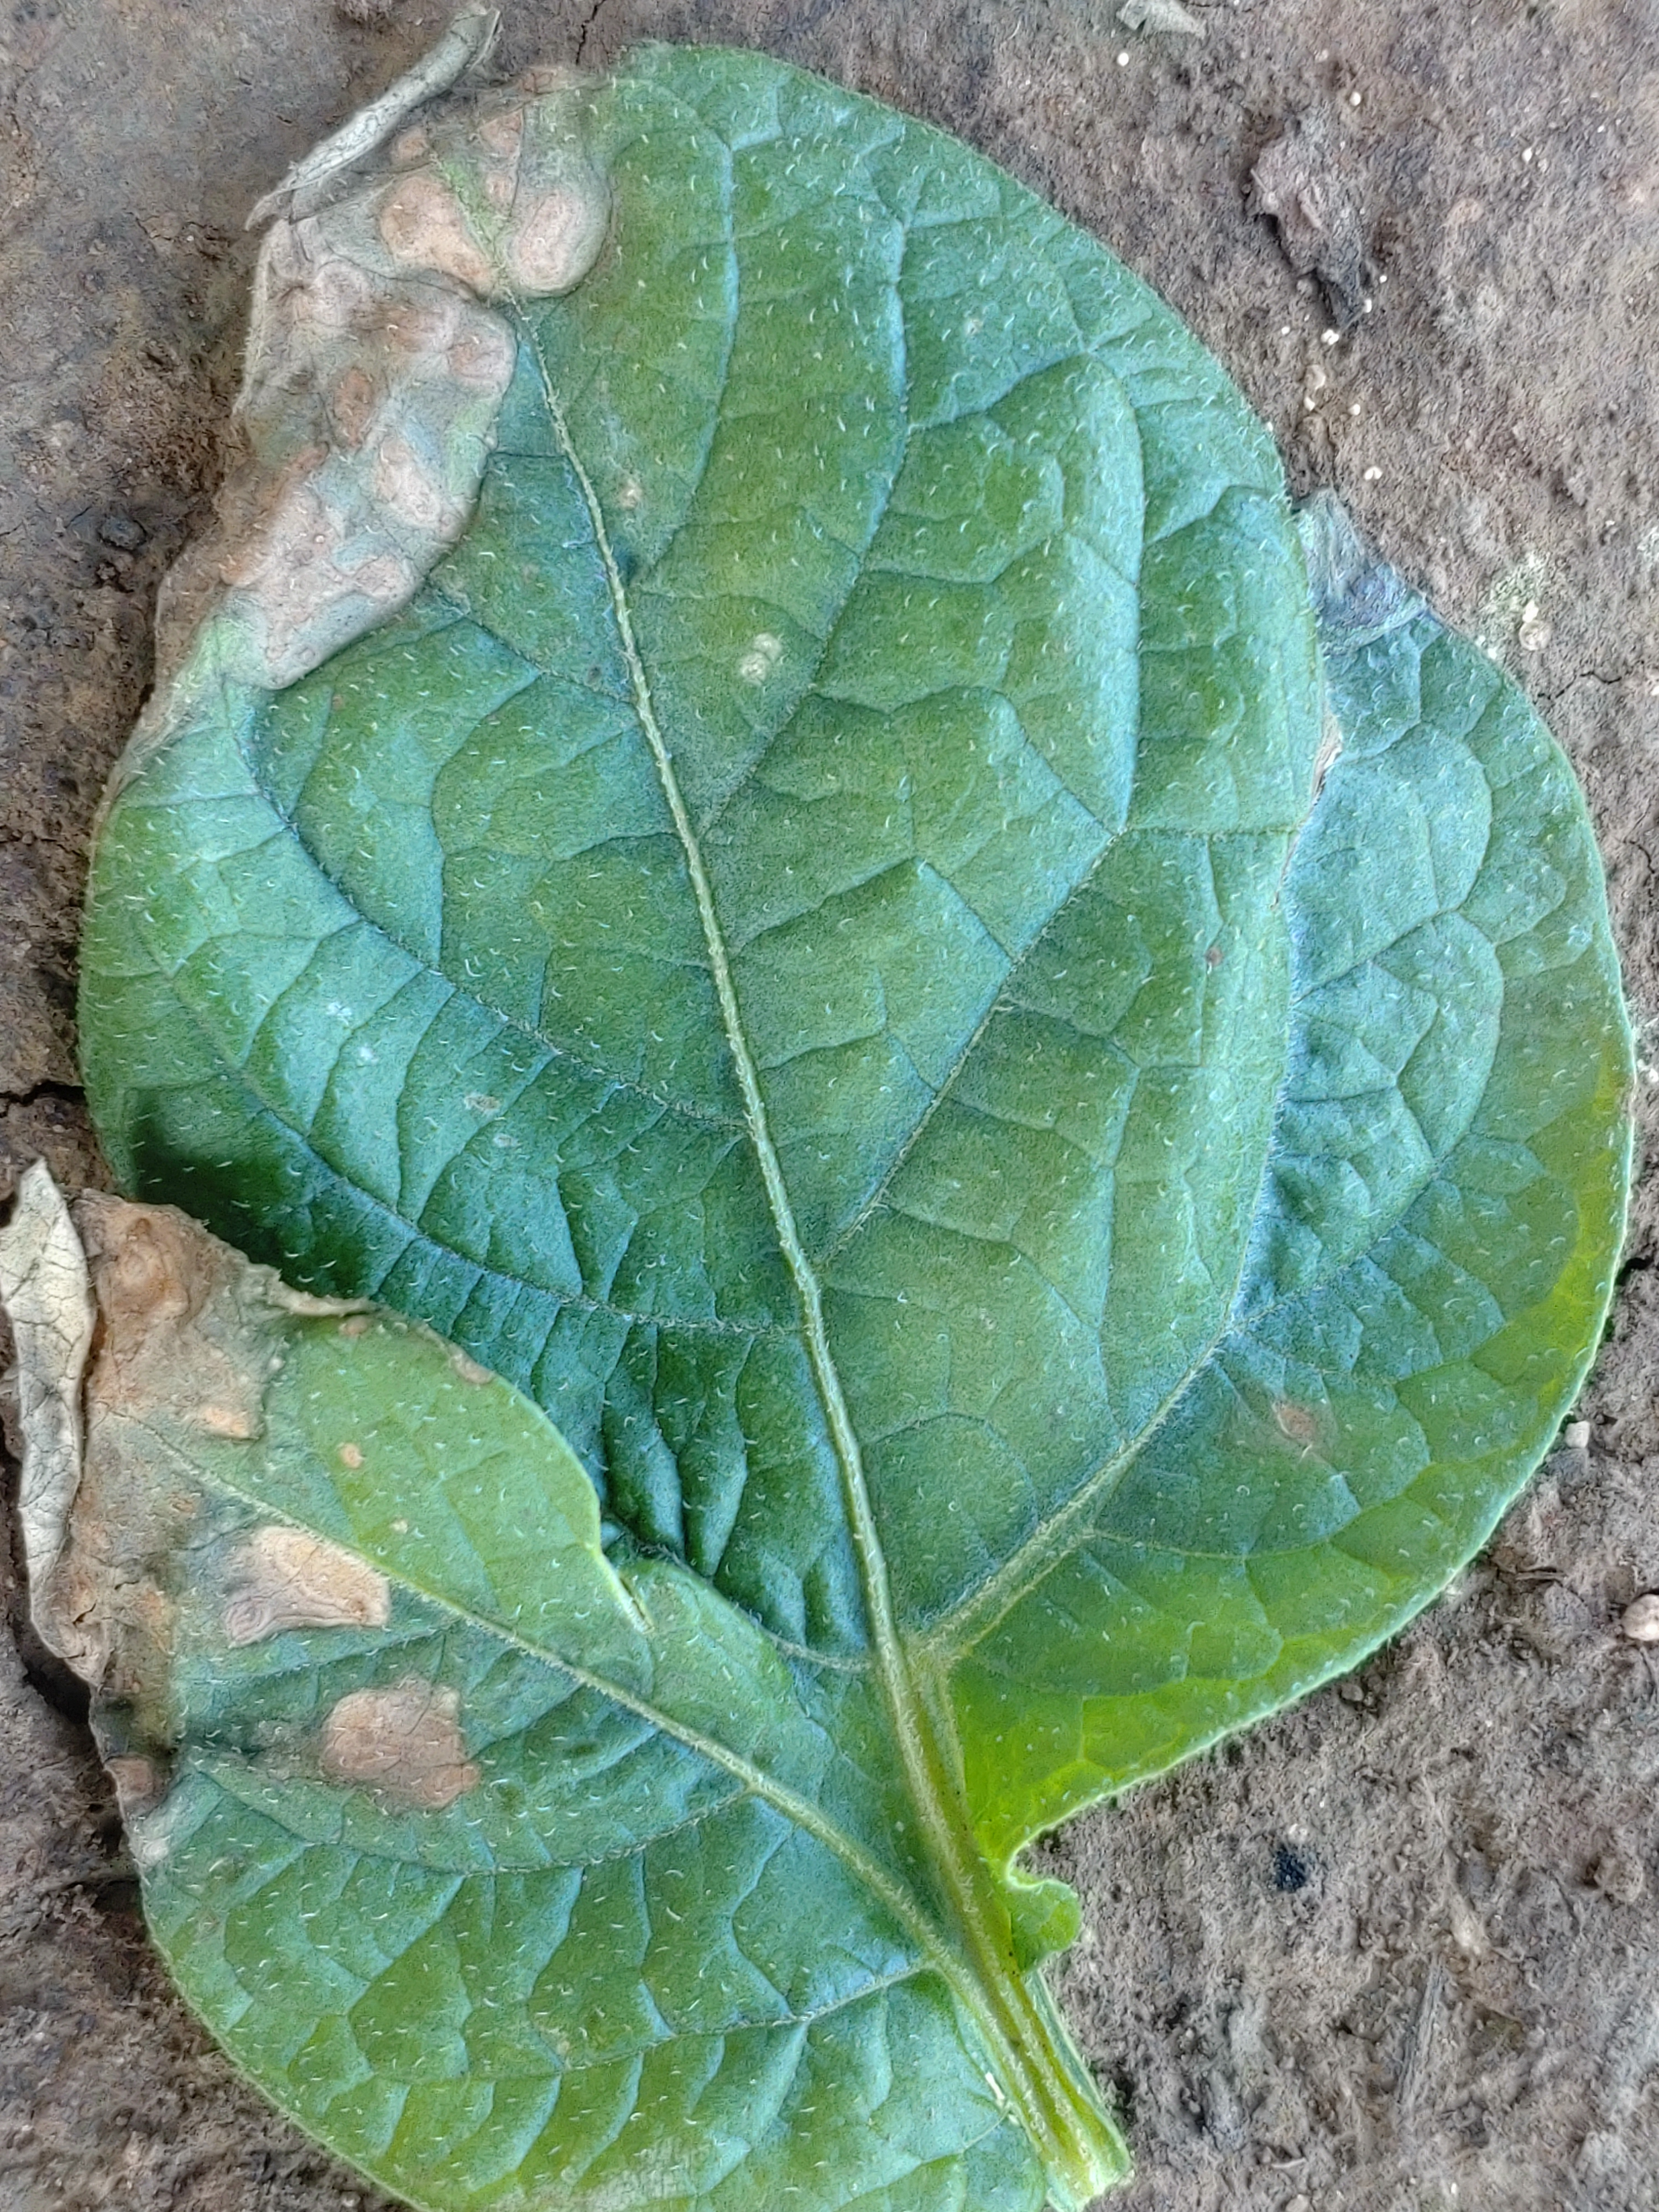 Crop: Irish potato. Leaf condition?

early blight
